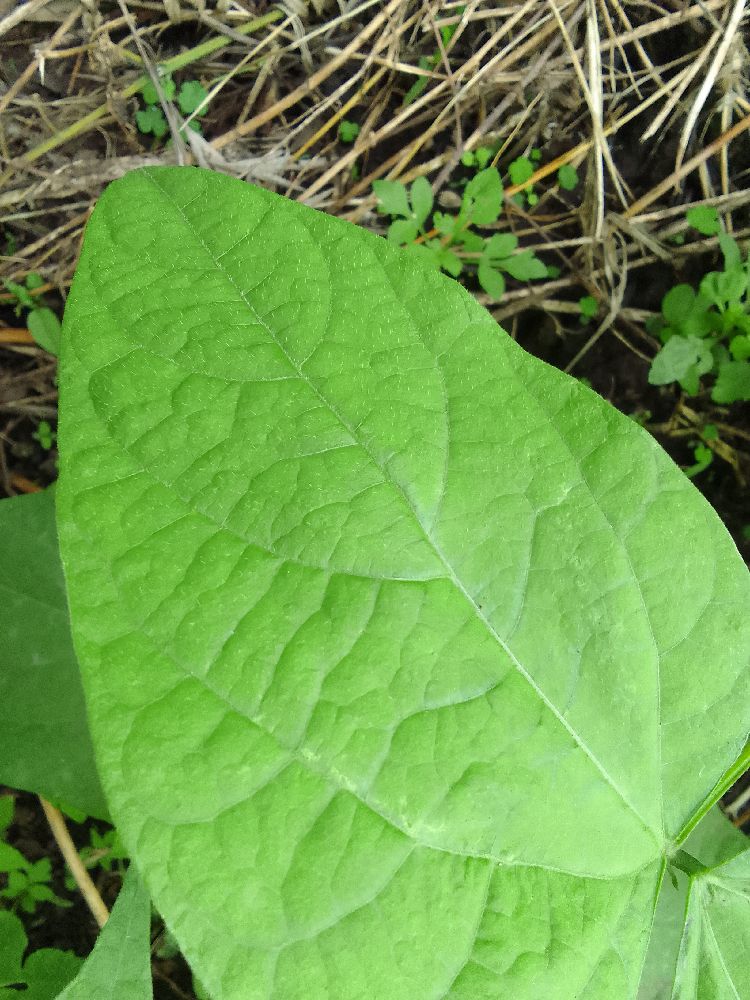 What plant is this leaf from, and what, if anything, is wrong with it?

common bean, healthy
